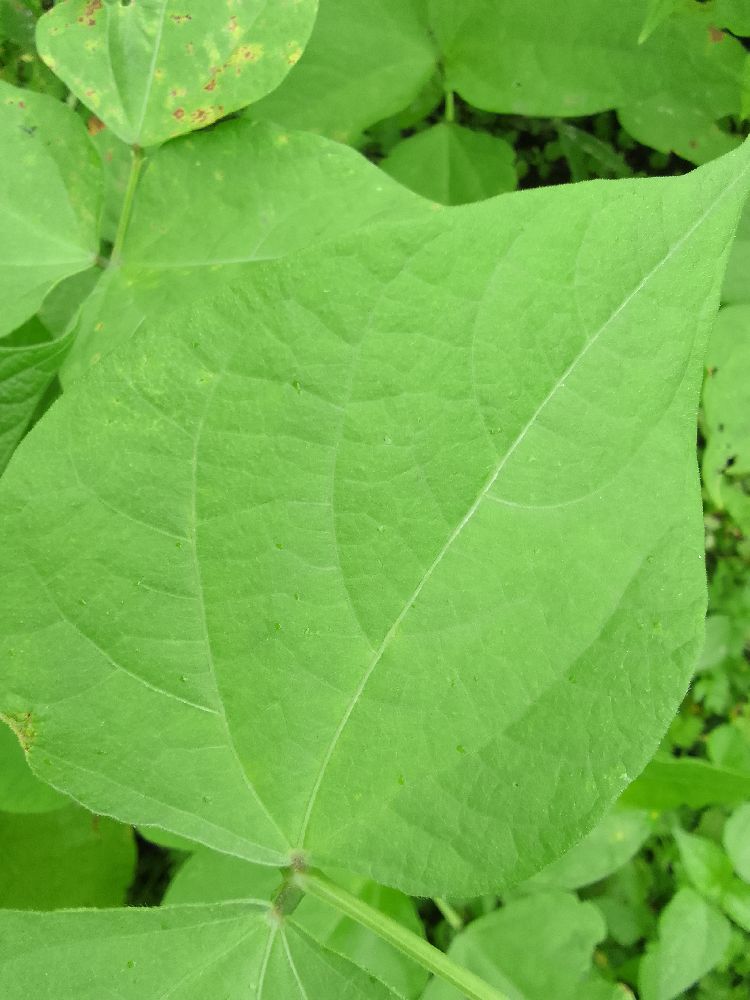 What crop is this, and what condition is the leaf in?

common bean, healthy
